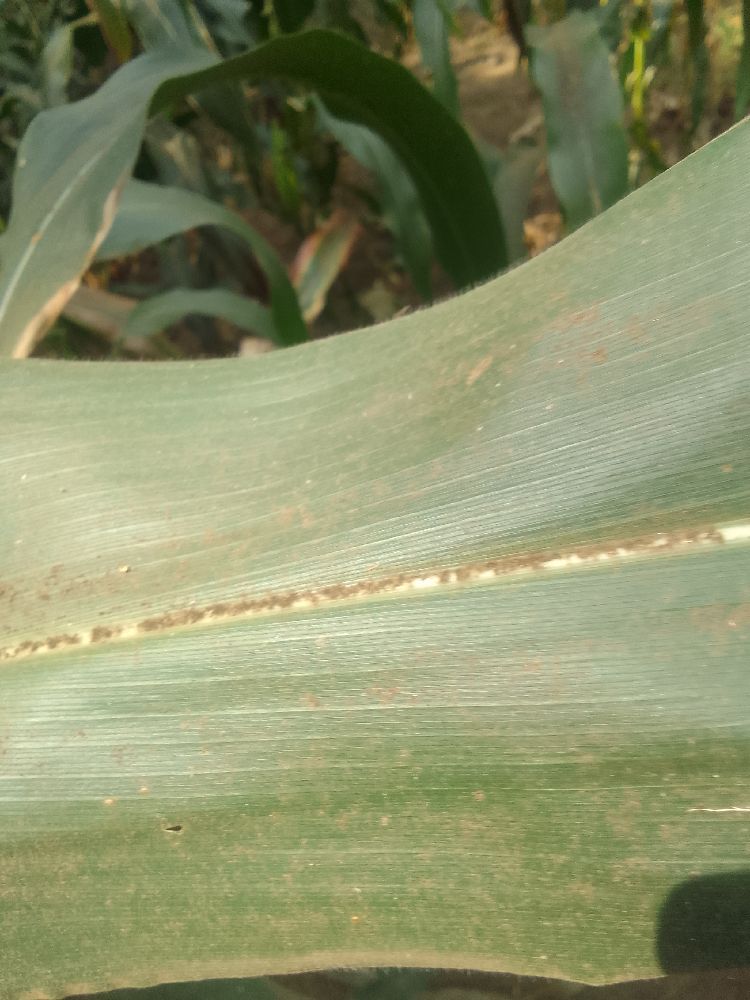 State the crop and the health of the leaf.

maize, healthy
